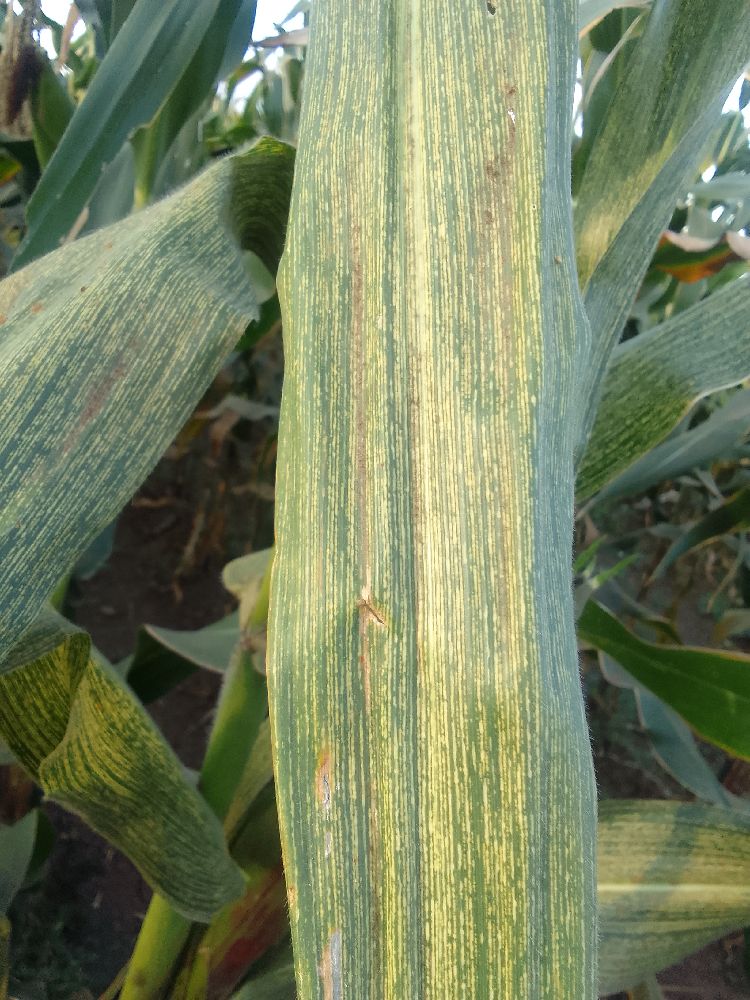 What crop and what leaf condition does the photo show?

maize, maize streak virus
